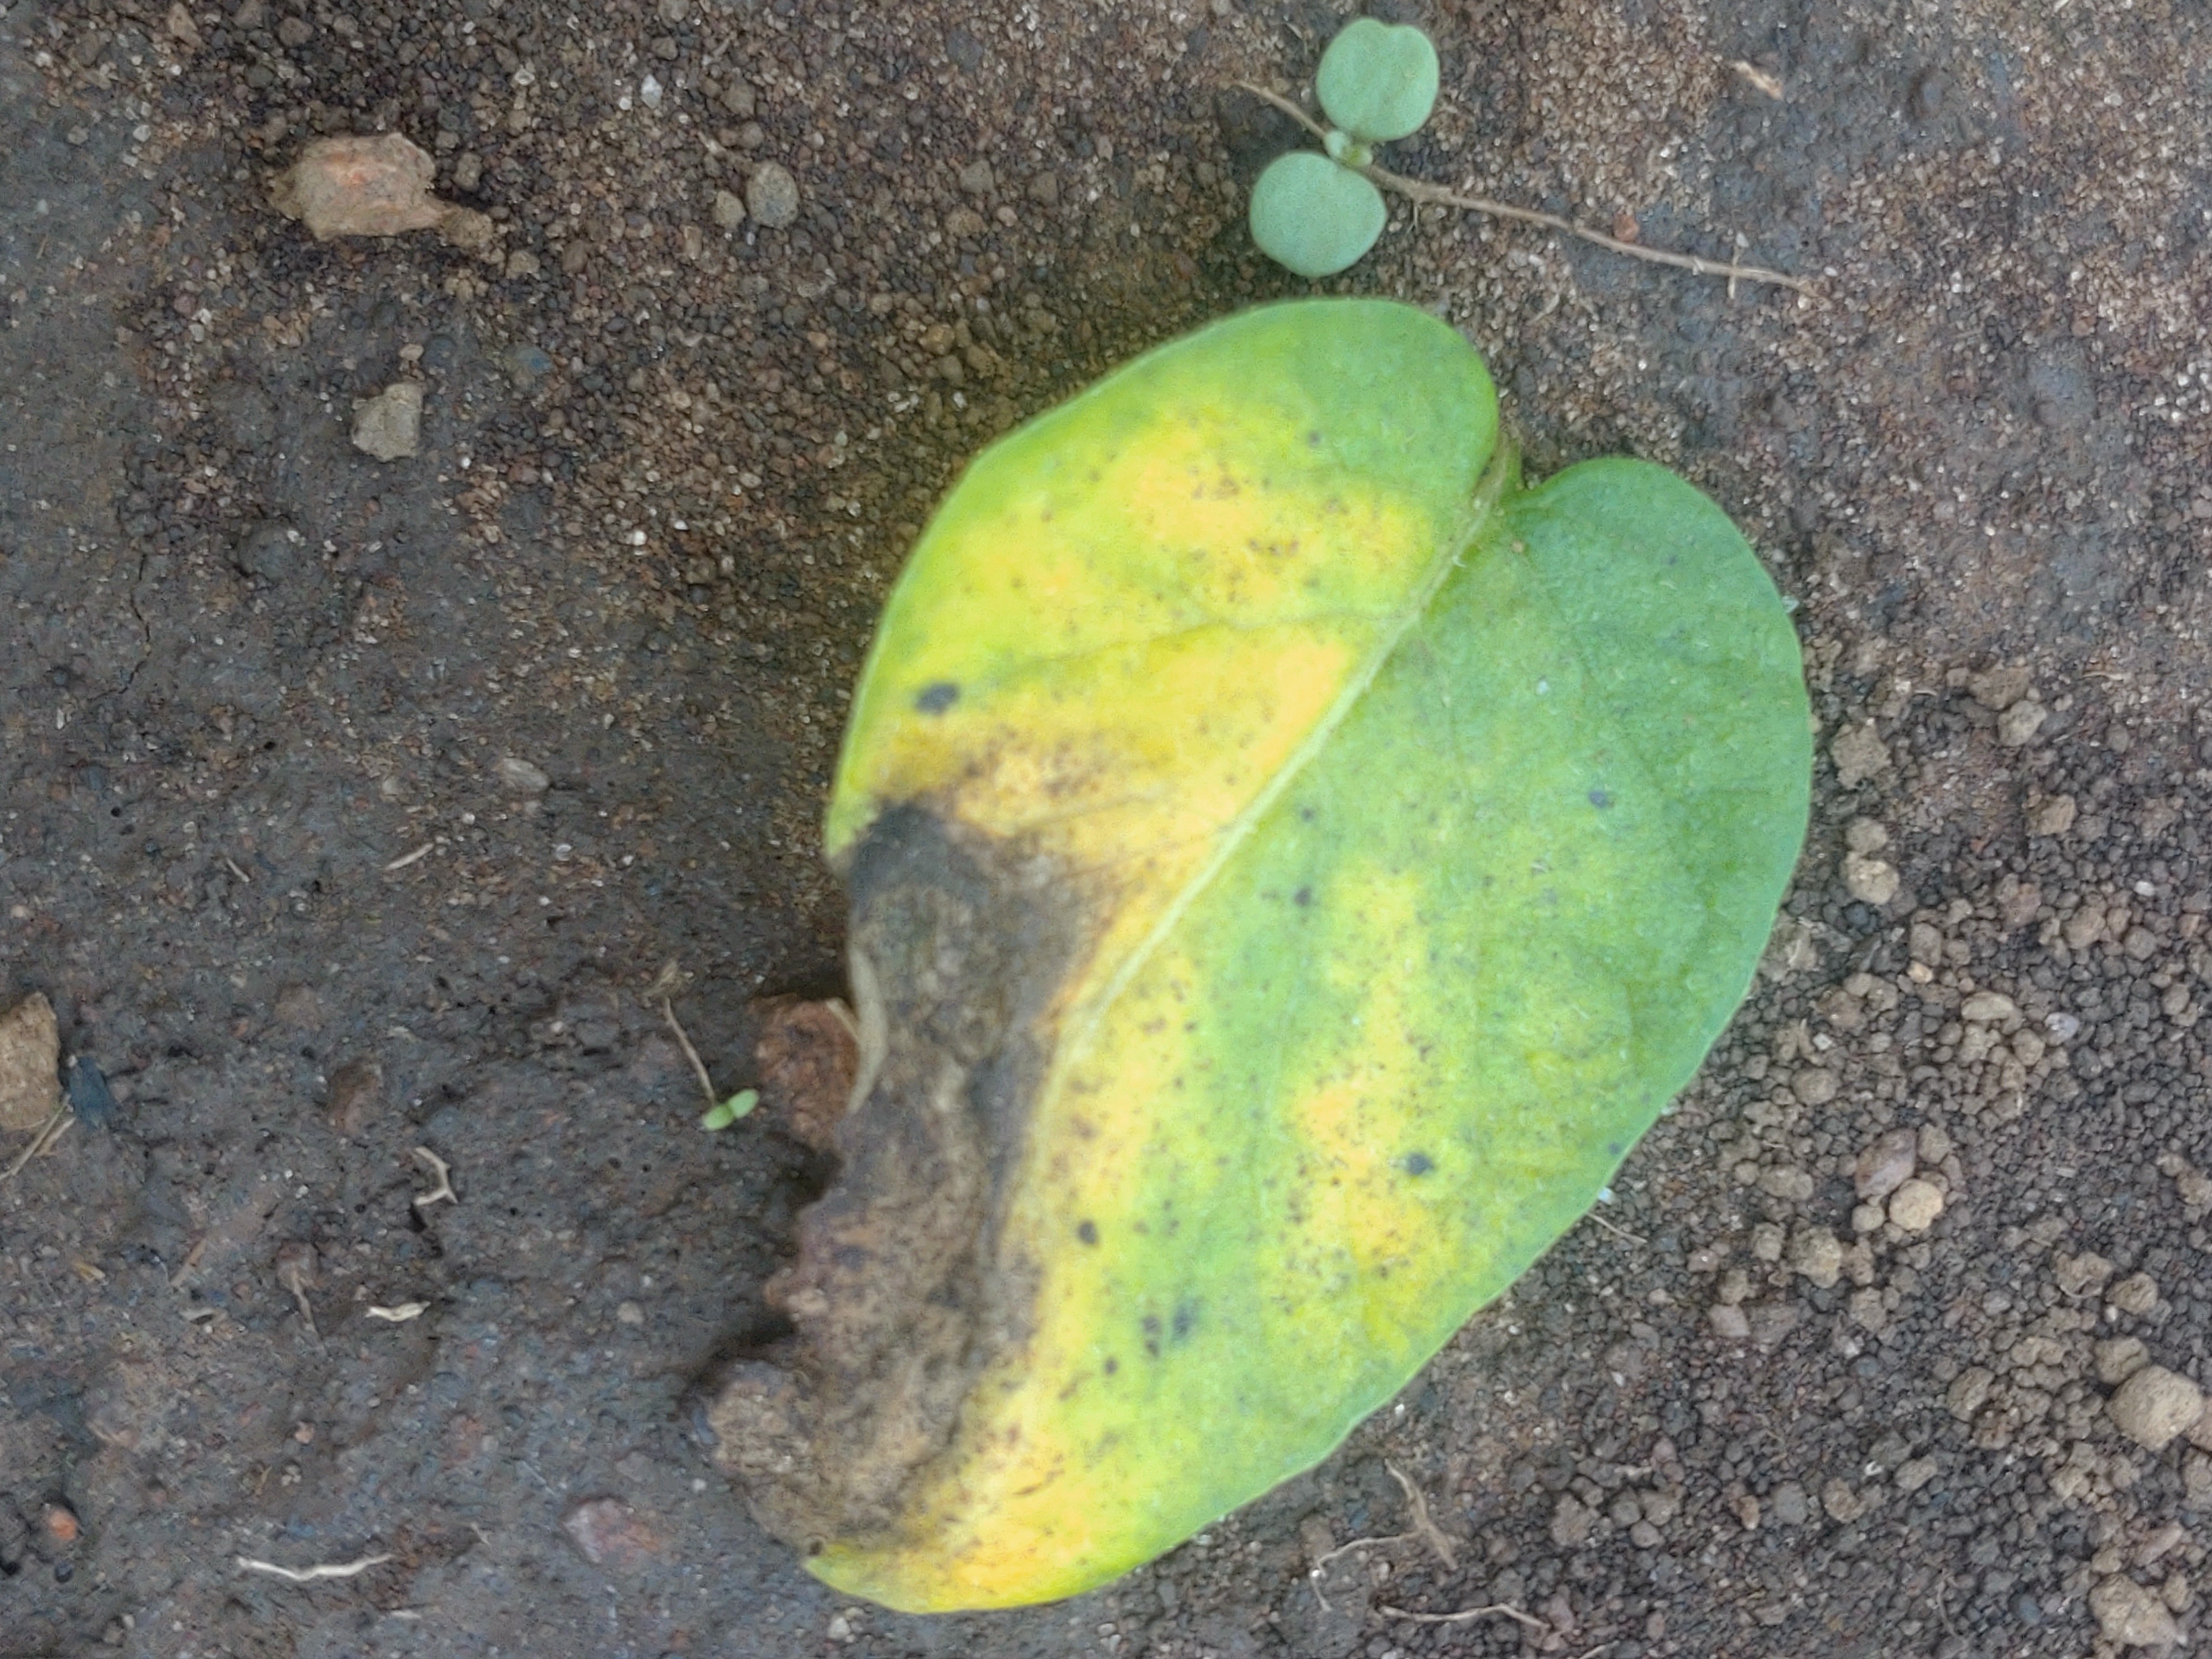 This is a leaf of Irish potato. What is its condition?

late blight
